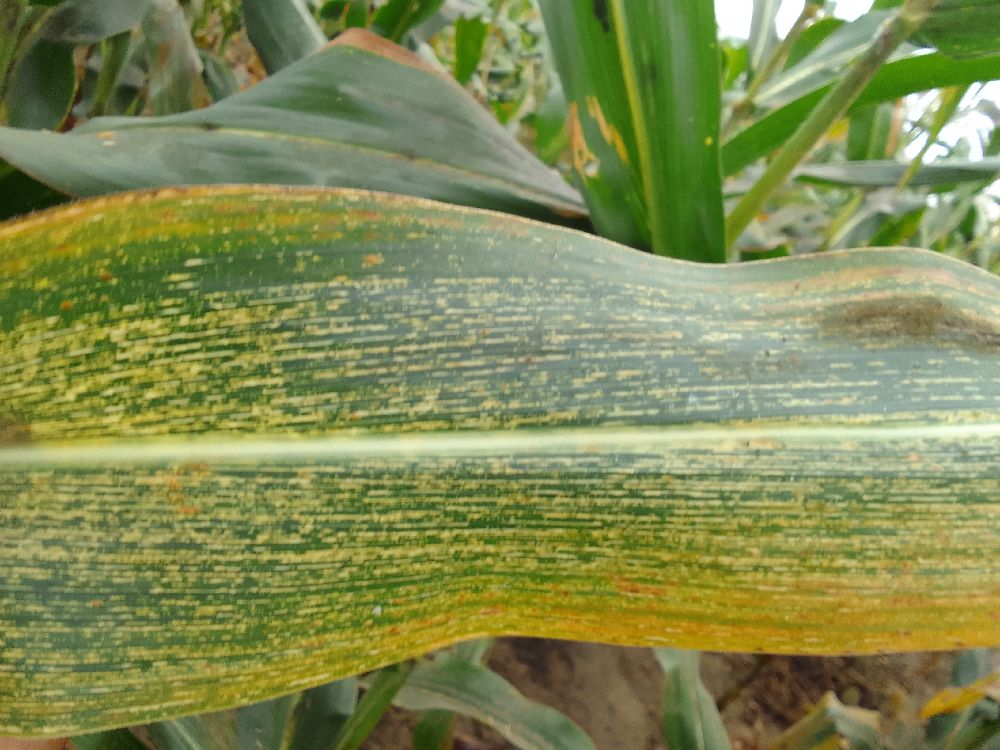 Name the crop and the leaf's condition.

maize, maize streak virus
